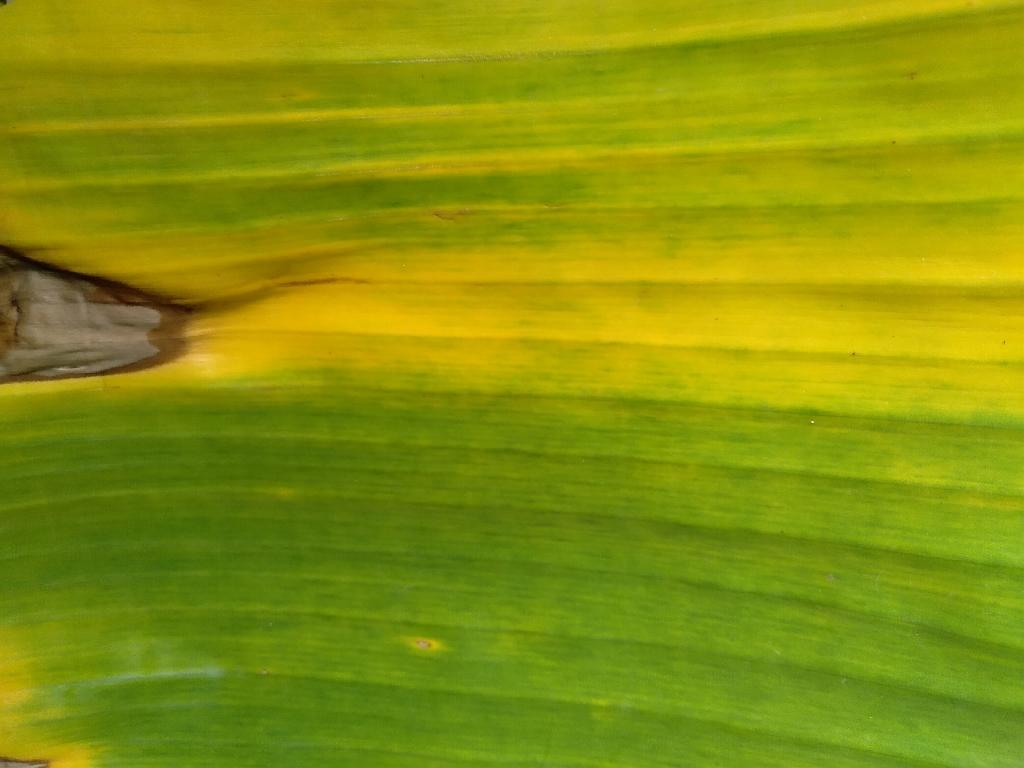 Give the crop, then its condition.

banana, fusarium wilt race 1
